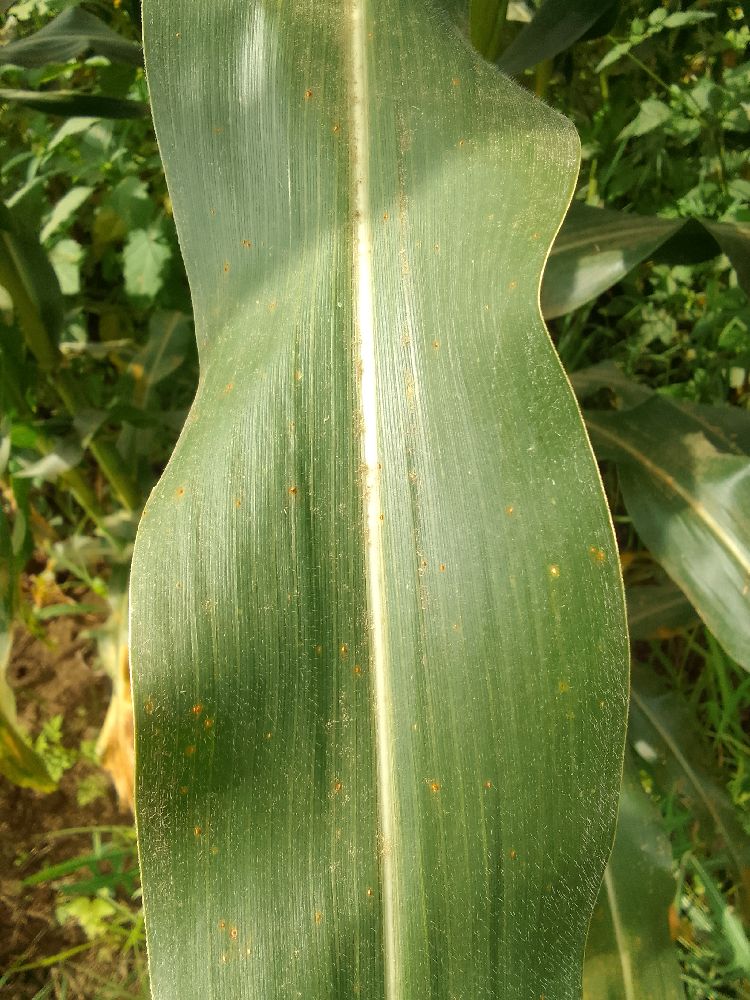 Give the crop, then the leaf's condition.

maize, healthy
